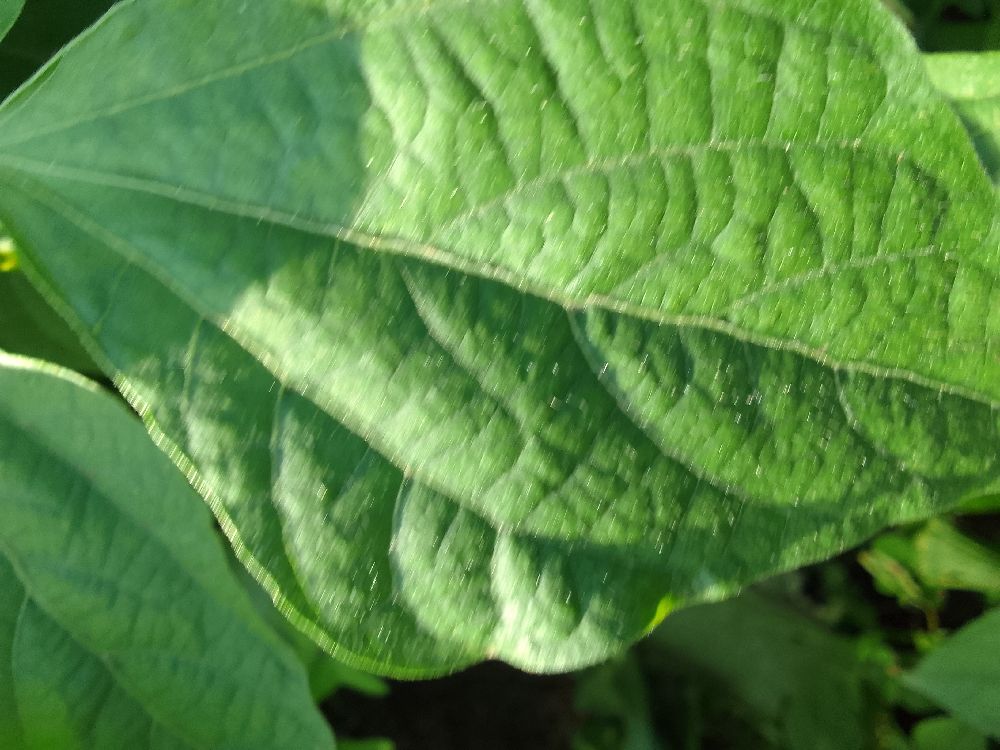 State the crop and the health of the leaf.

common bean, healthy
